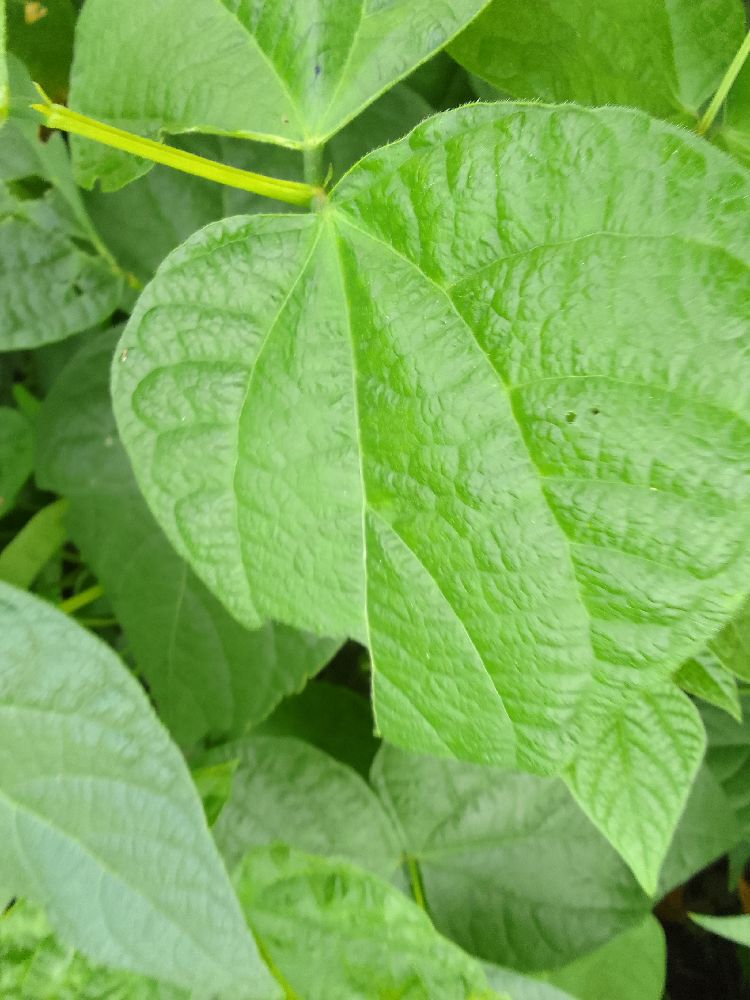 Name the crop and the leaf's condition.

common bean, healthy
